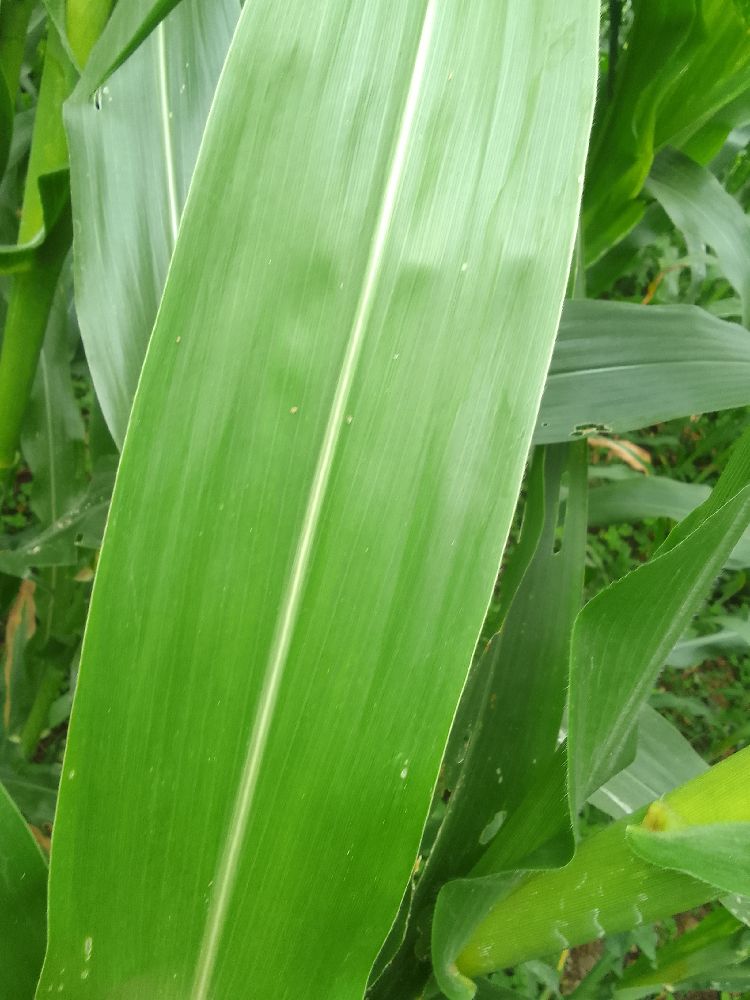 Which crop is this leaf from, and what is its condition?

maize, healthy
